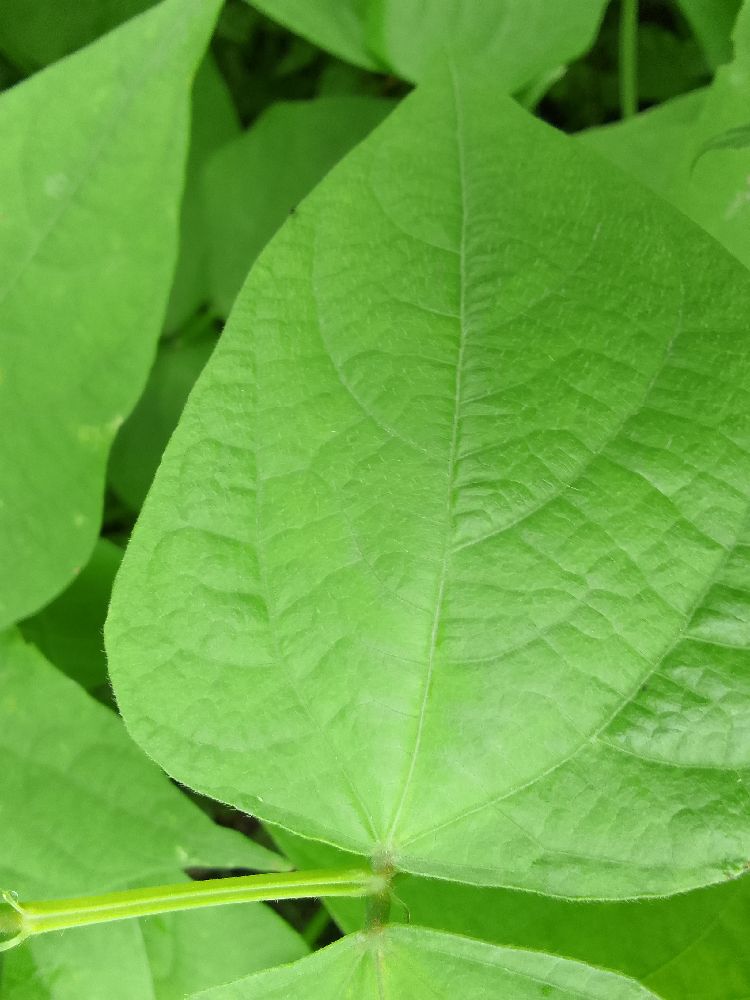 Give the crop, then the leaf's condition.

common bean, healthy
